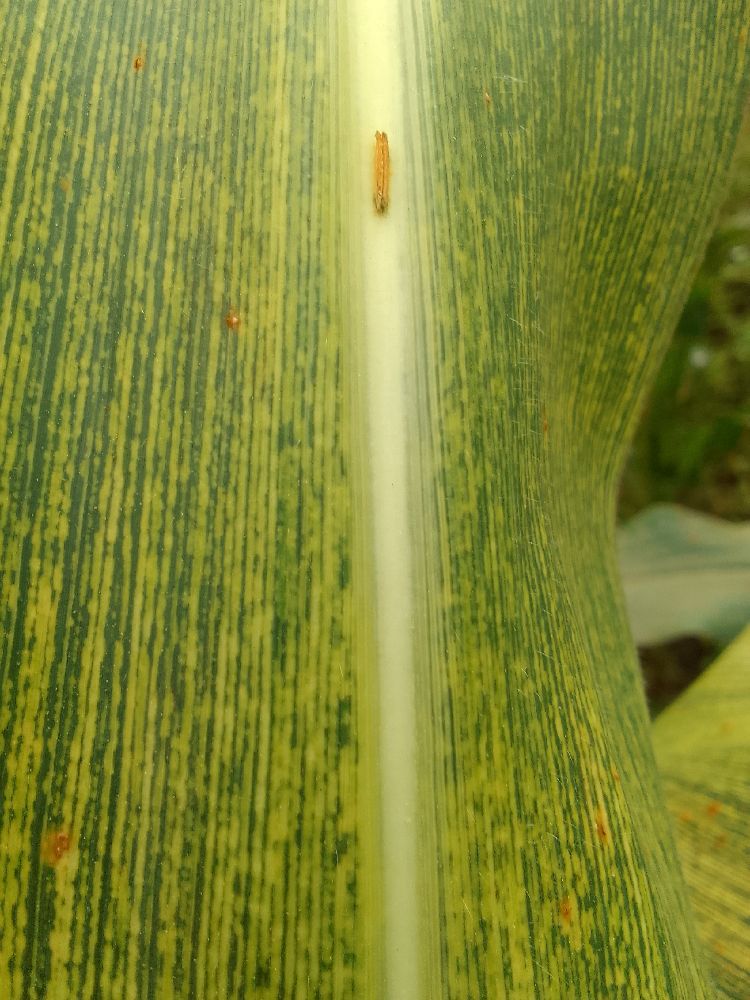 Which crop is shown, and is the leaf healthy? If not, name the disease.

maize, maize streak virus
